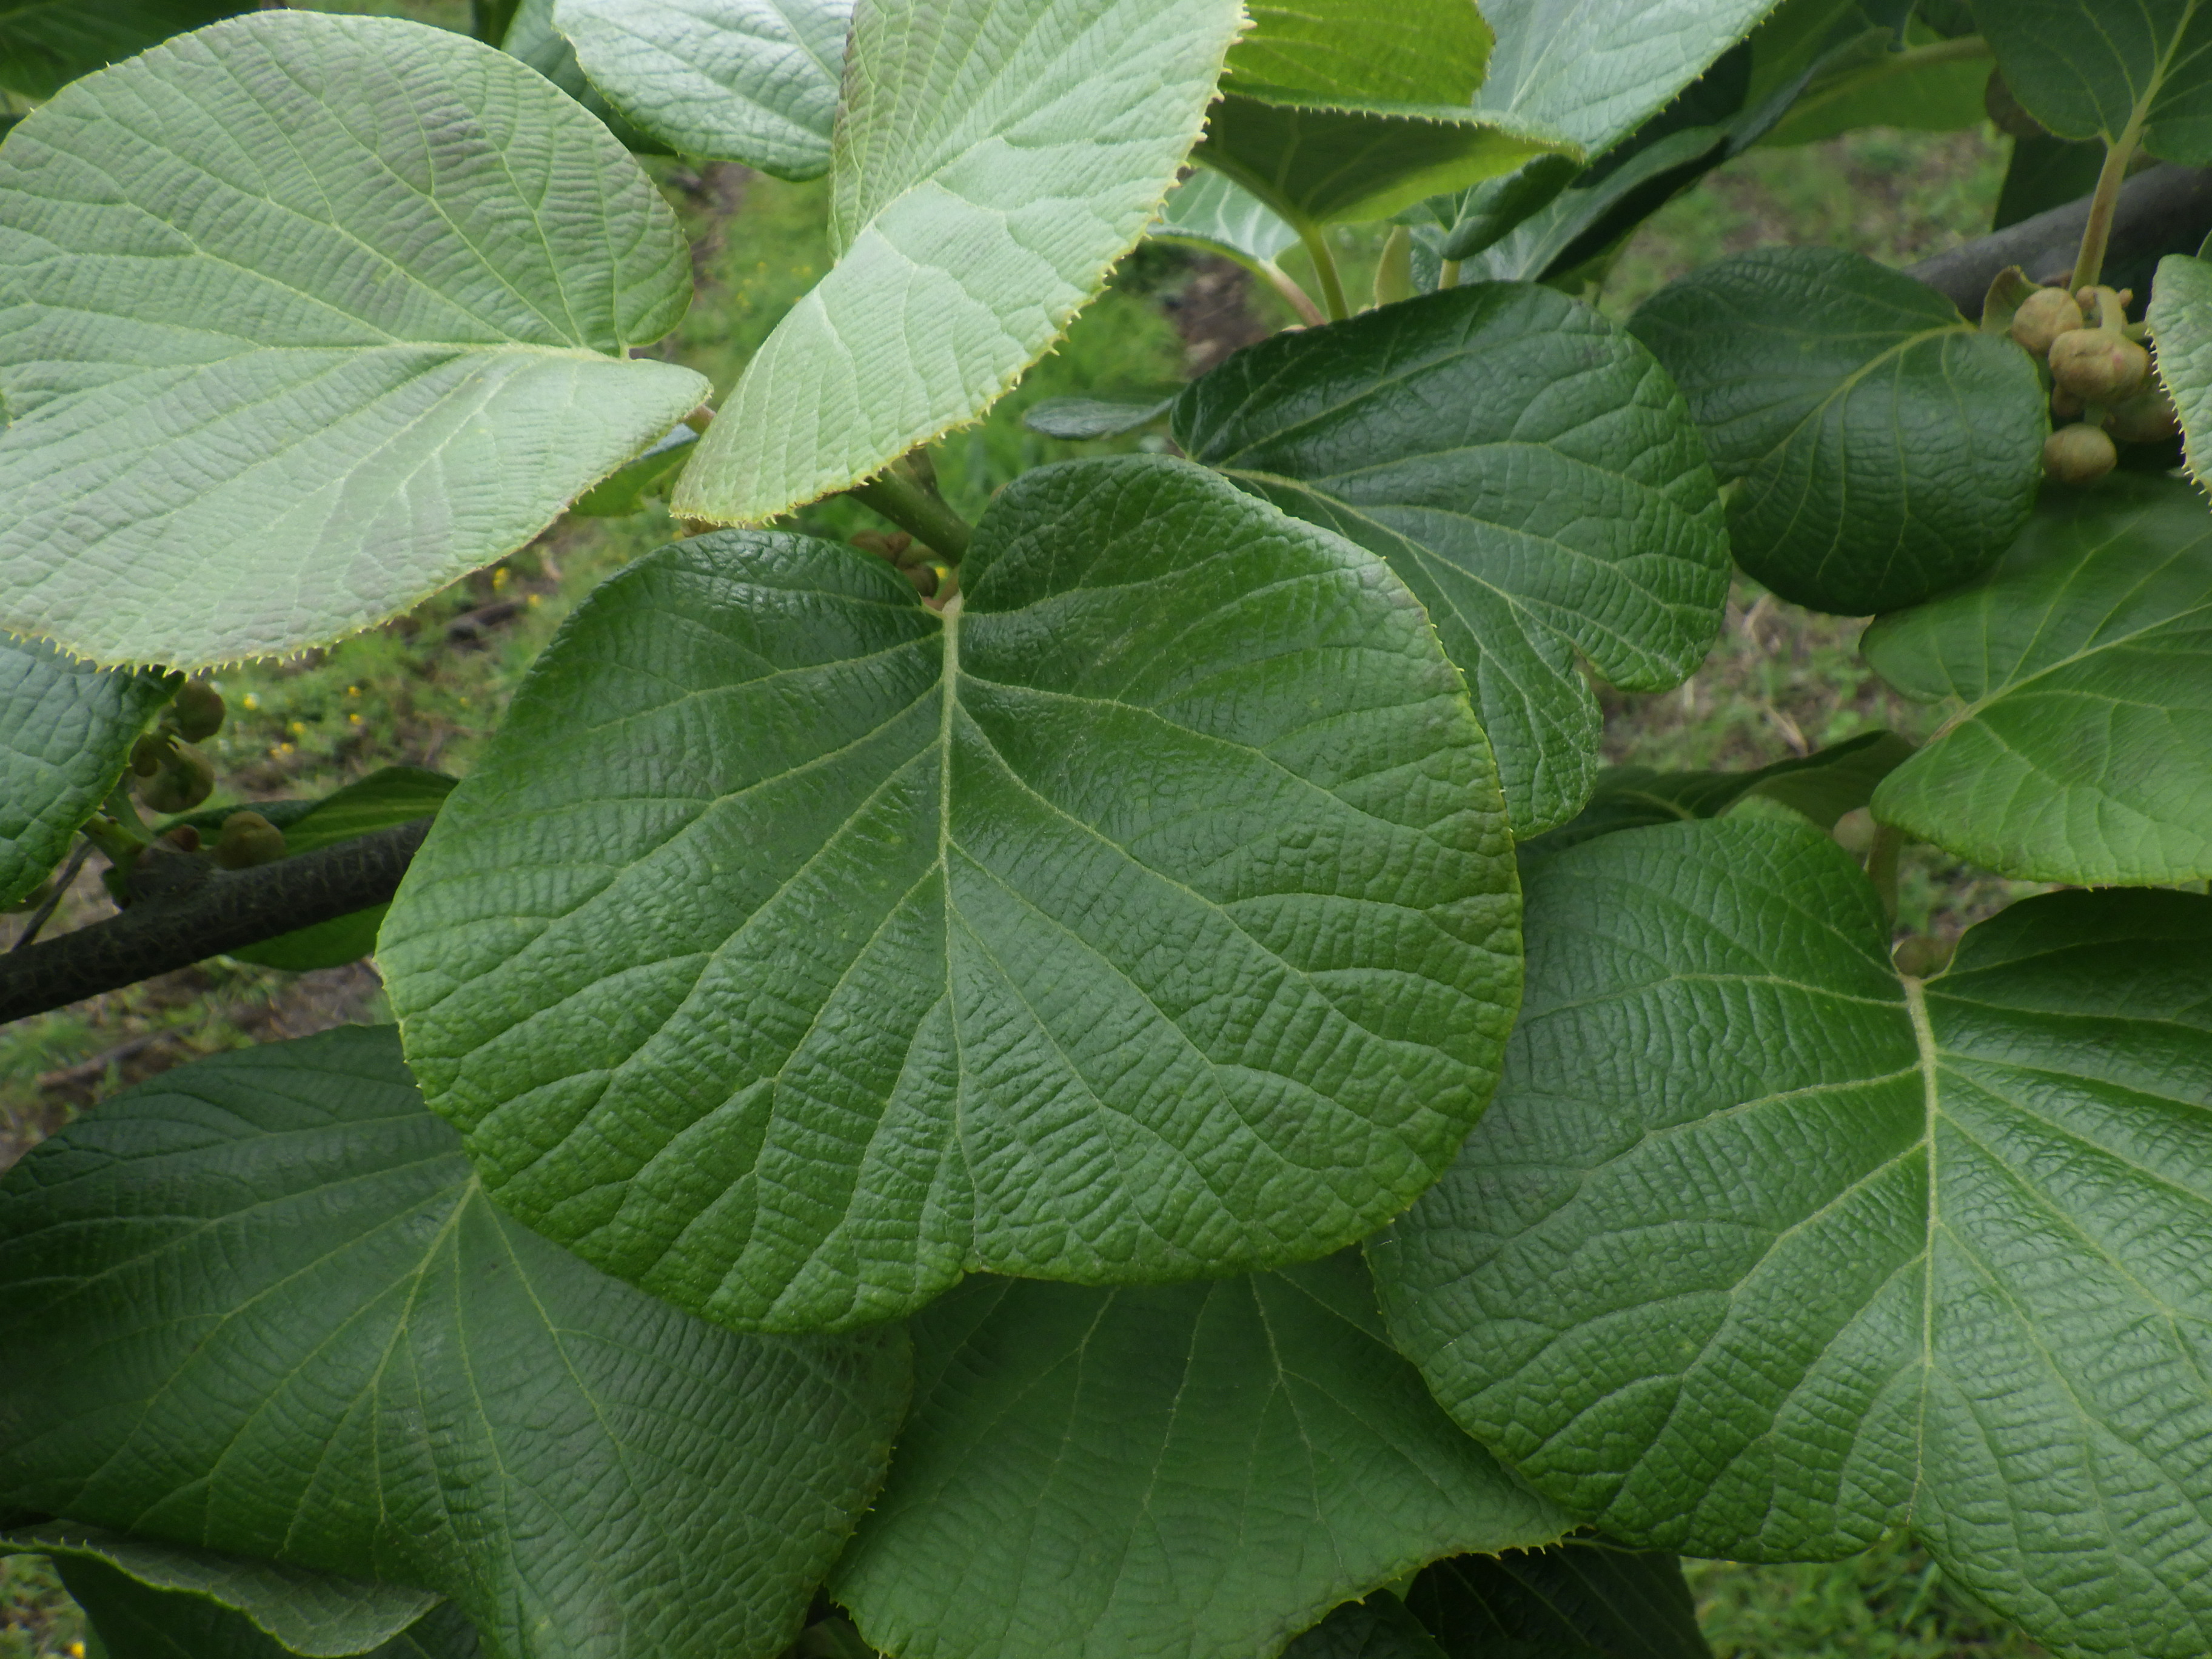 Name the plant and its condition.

kiwi, healthy
